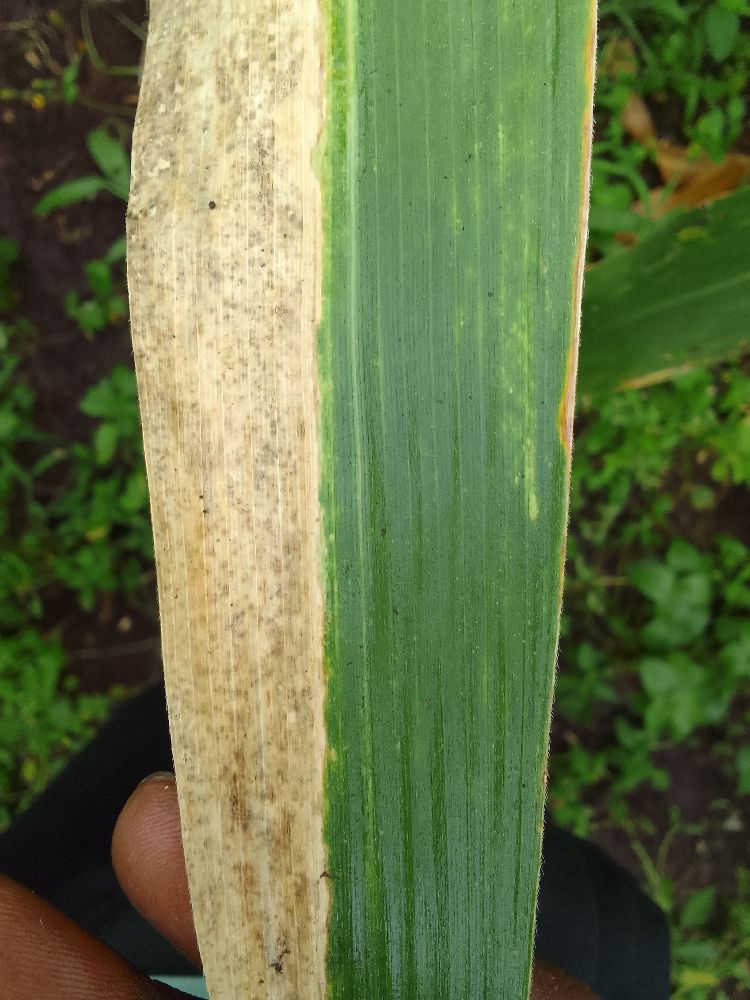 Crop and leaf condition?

maize, maize lethal necrosis
